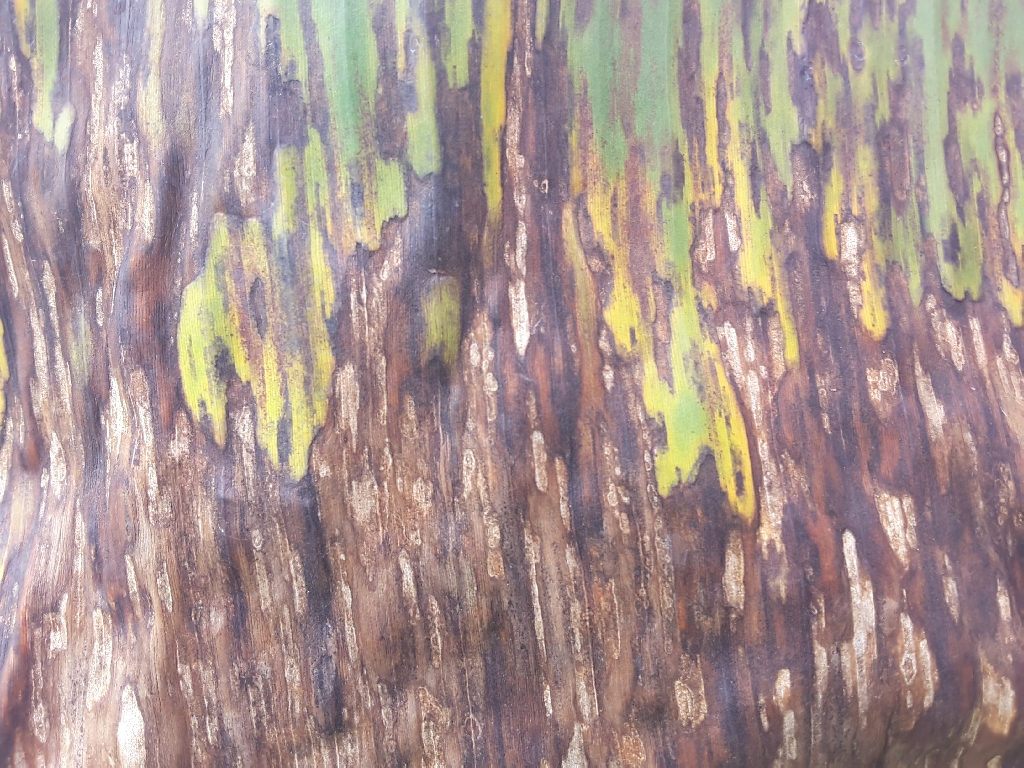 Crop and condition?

banana, black sigatoka
